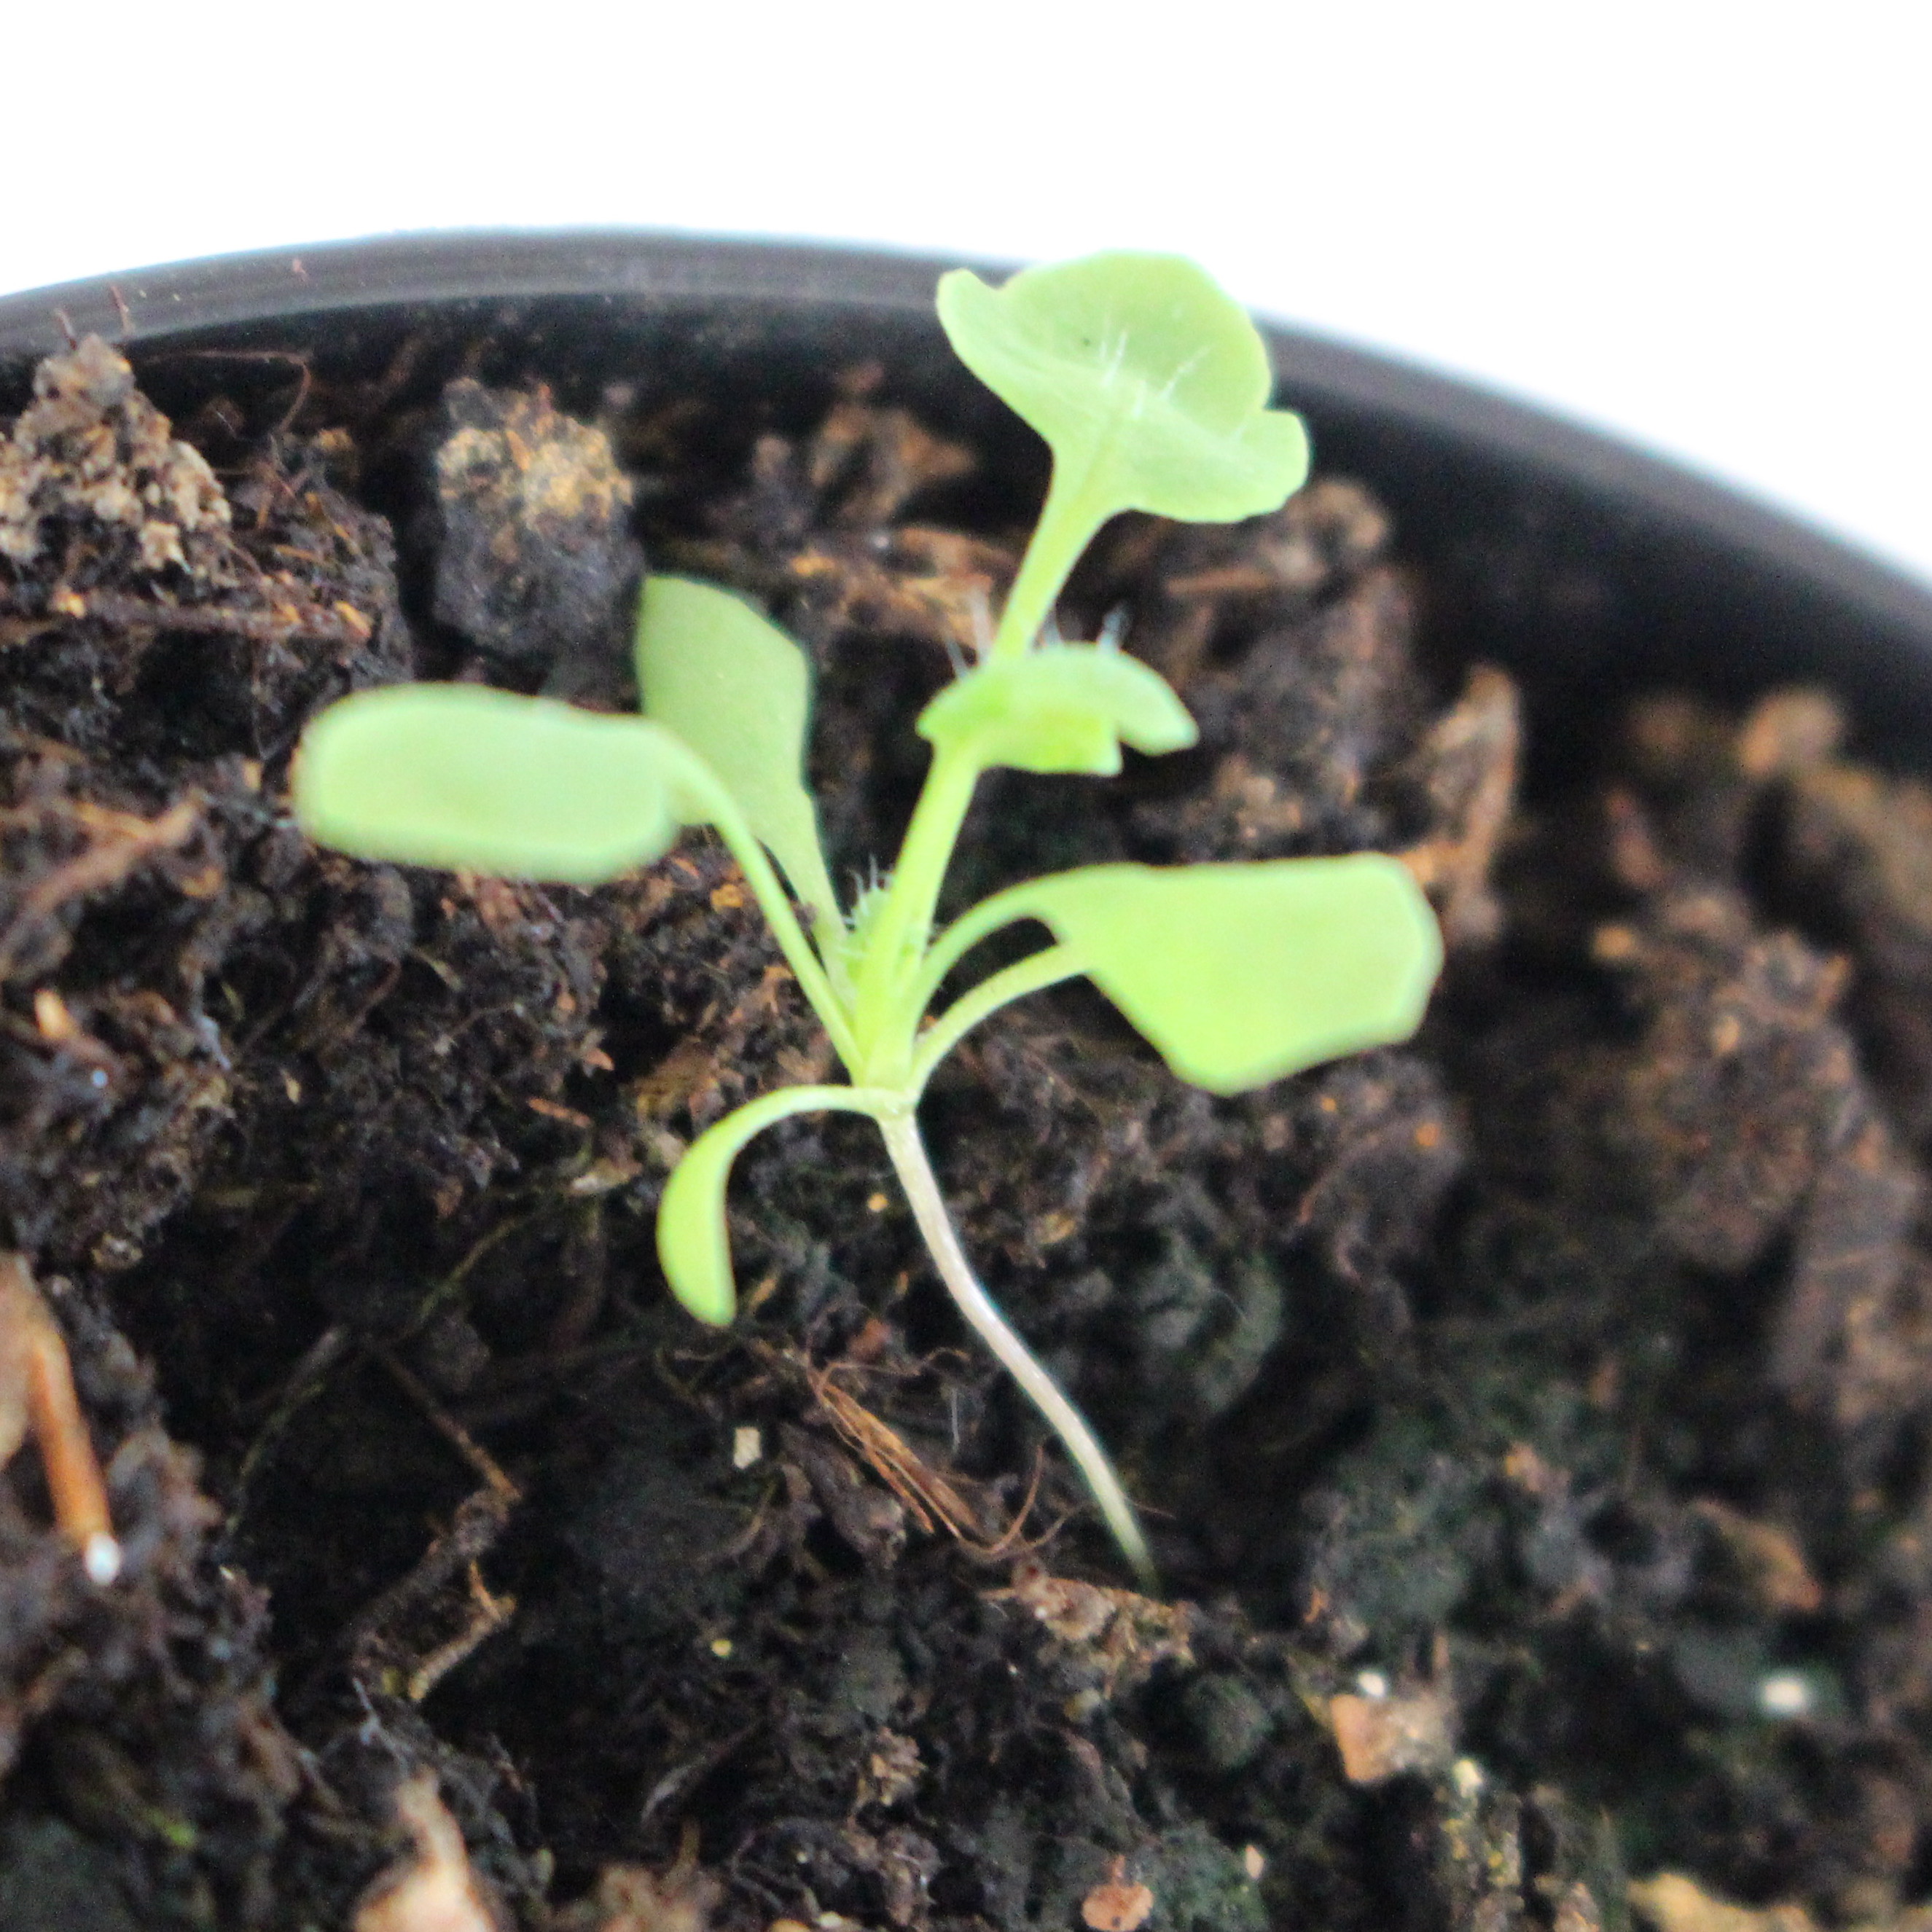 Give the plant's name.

Papaver rhoeas
